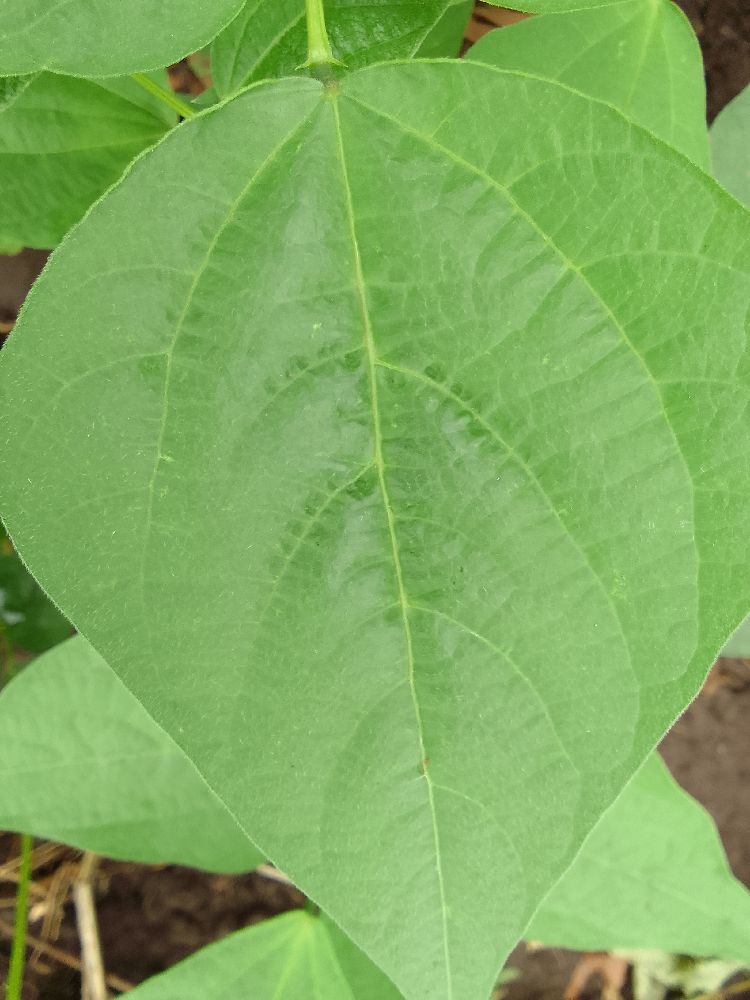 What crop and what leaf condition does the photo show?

common bean, healthy
